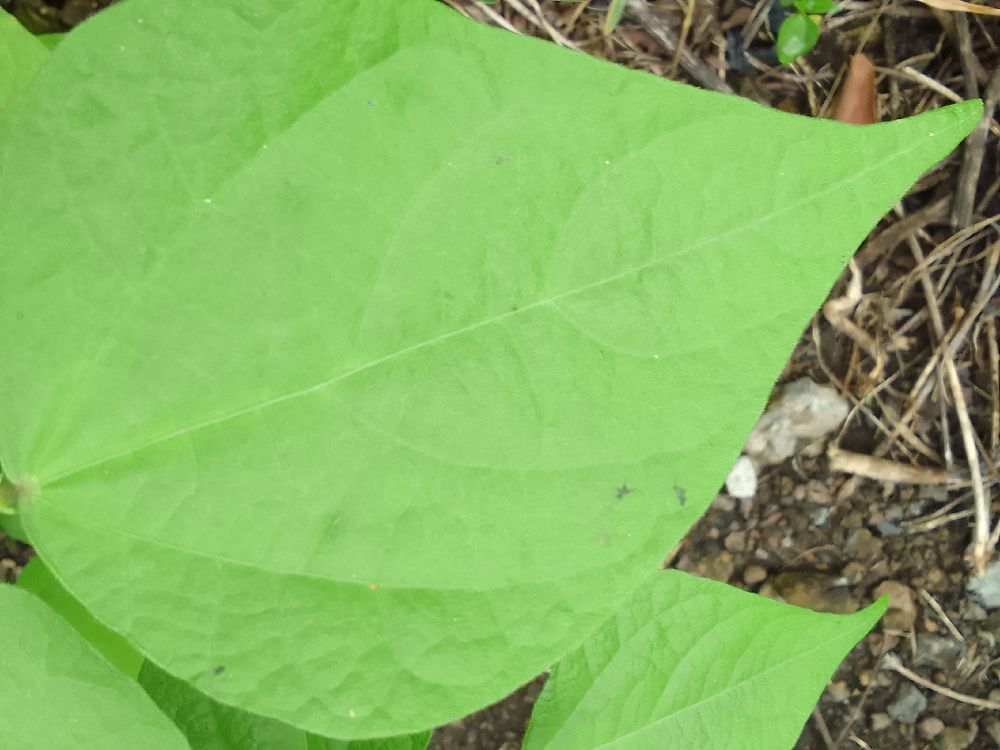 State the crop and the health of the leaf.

common bean, healthy
